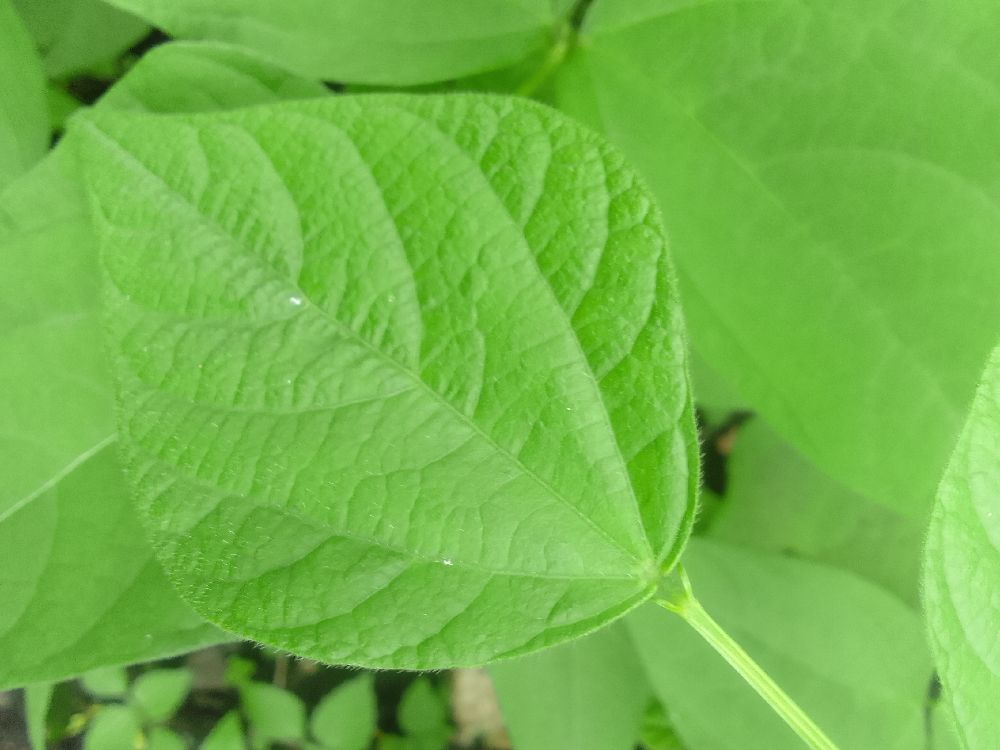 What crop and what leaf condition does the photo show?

common bean, healthy
